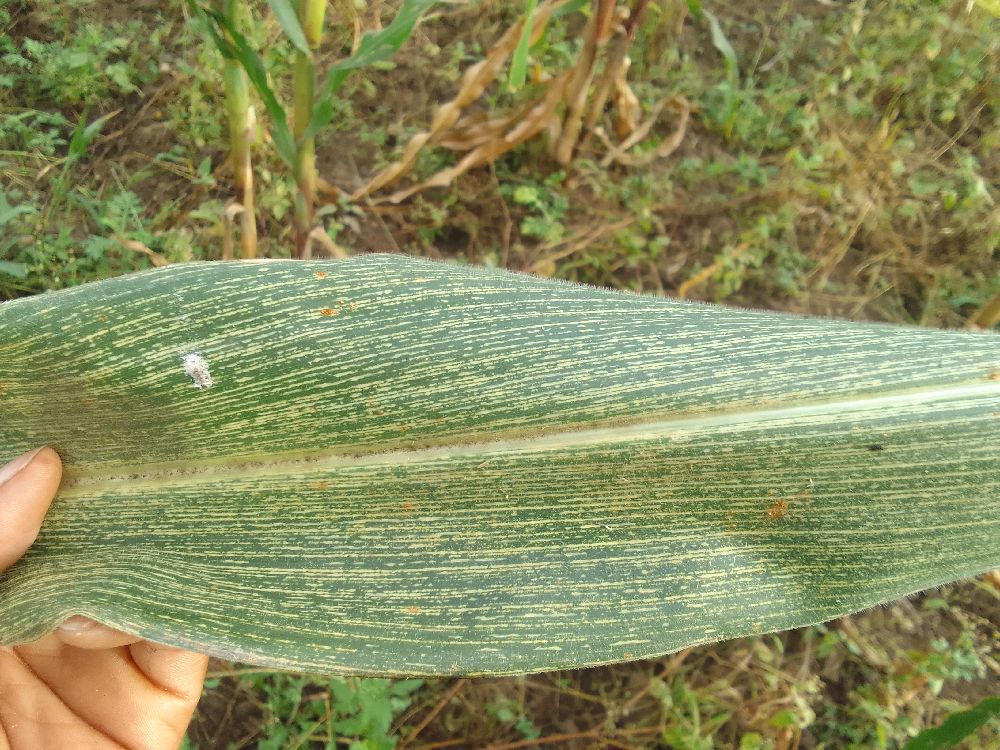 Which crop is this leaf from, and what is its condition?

maize, maize streak virus
